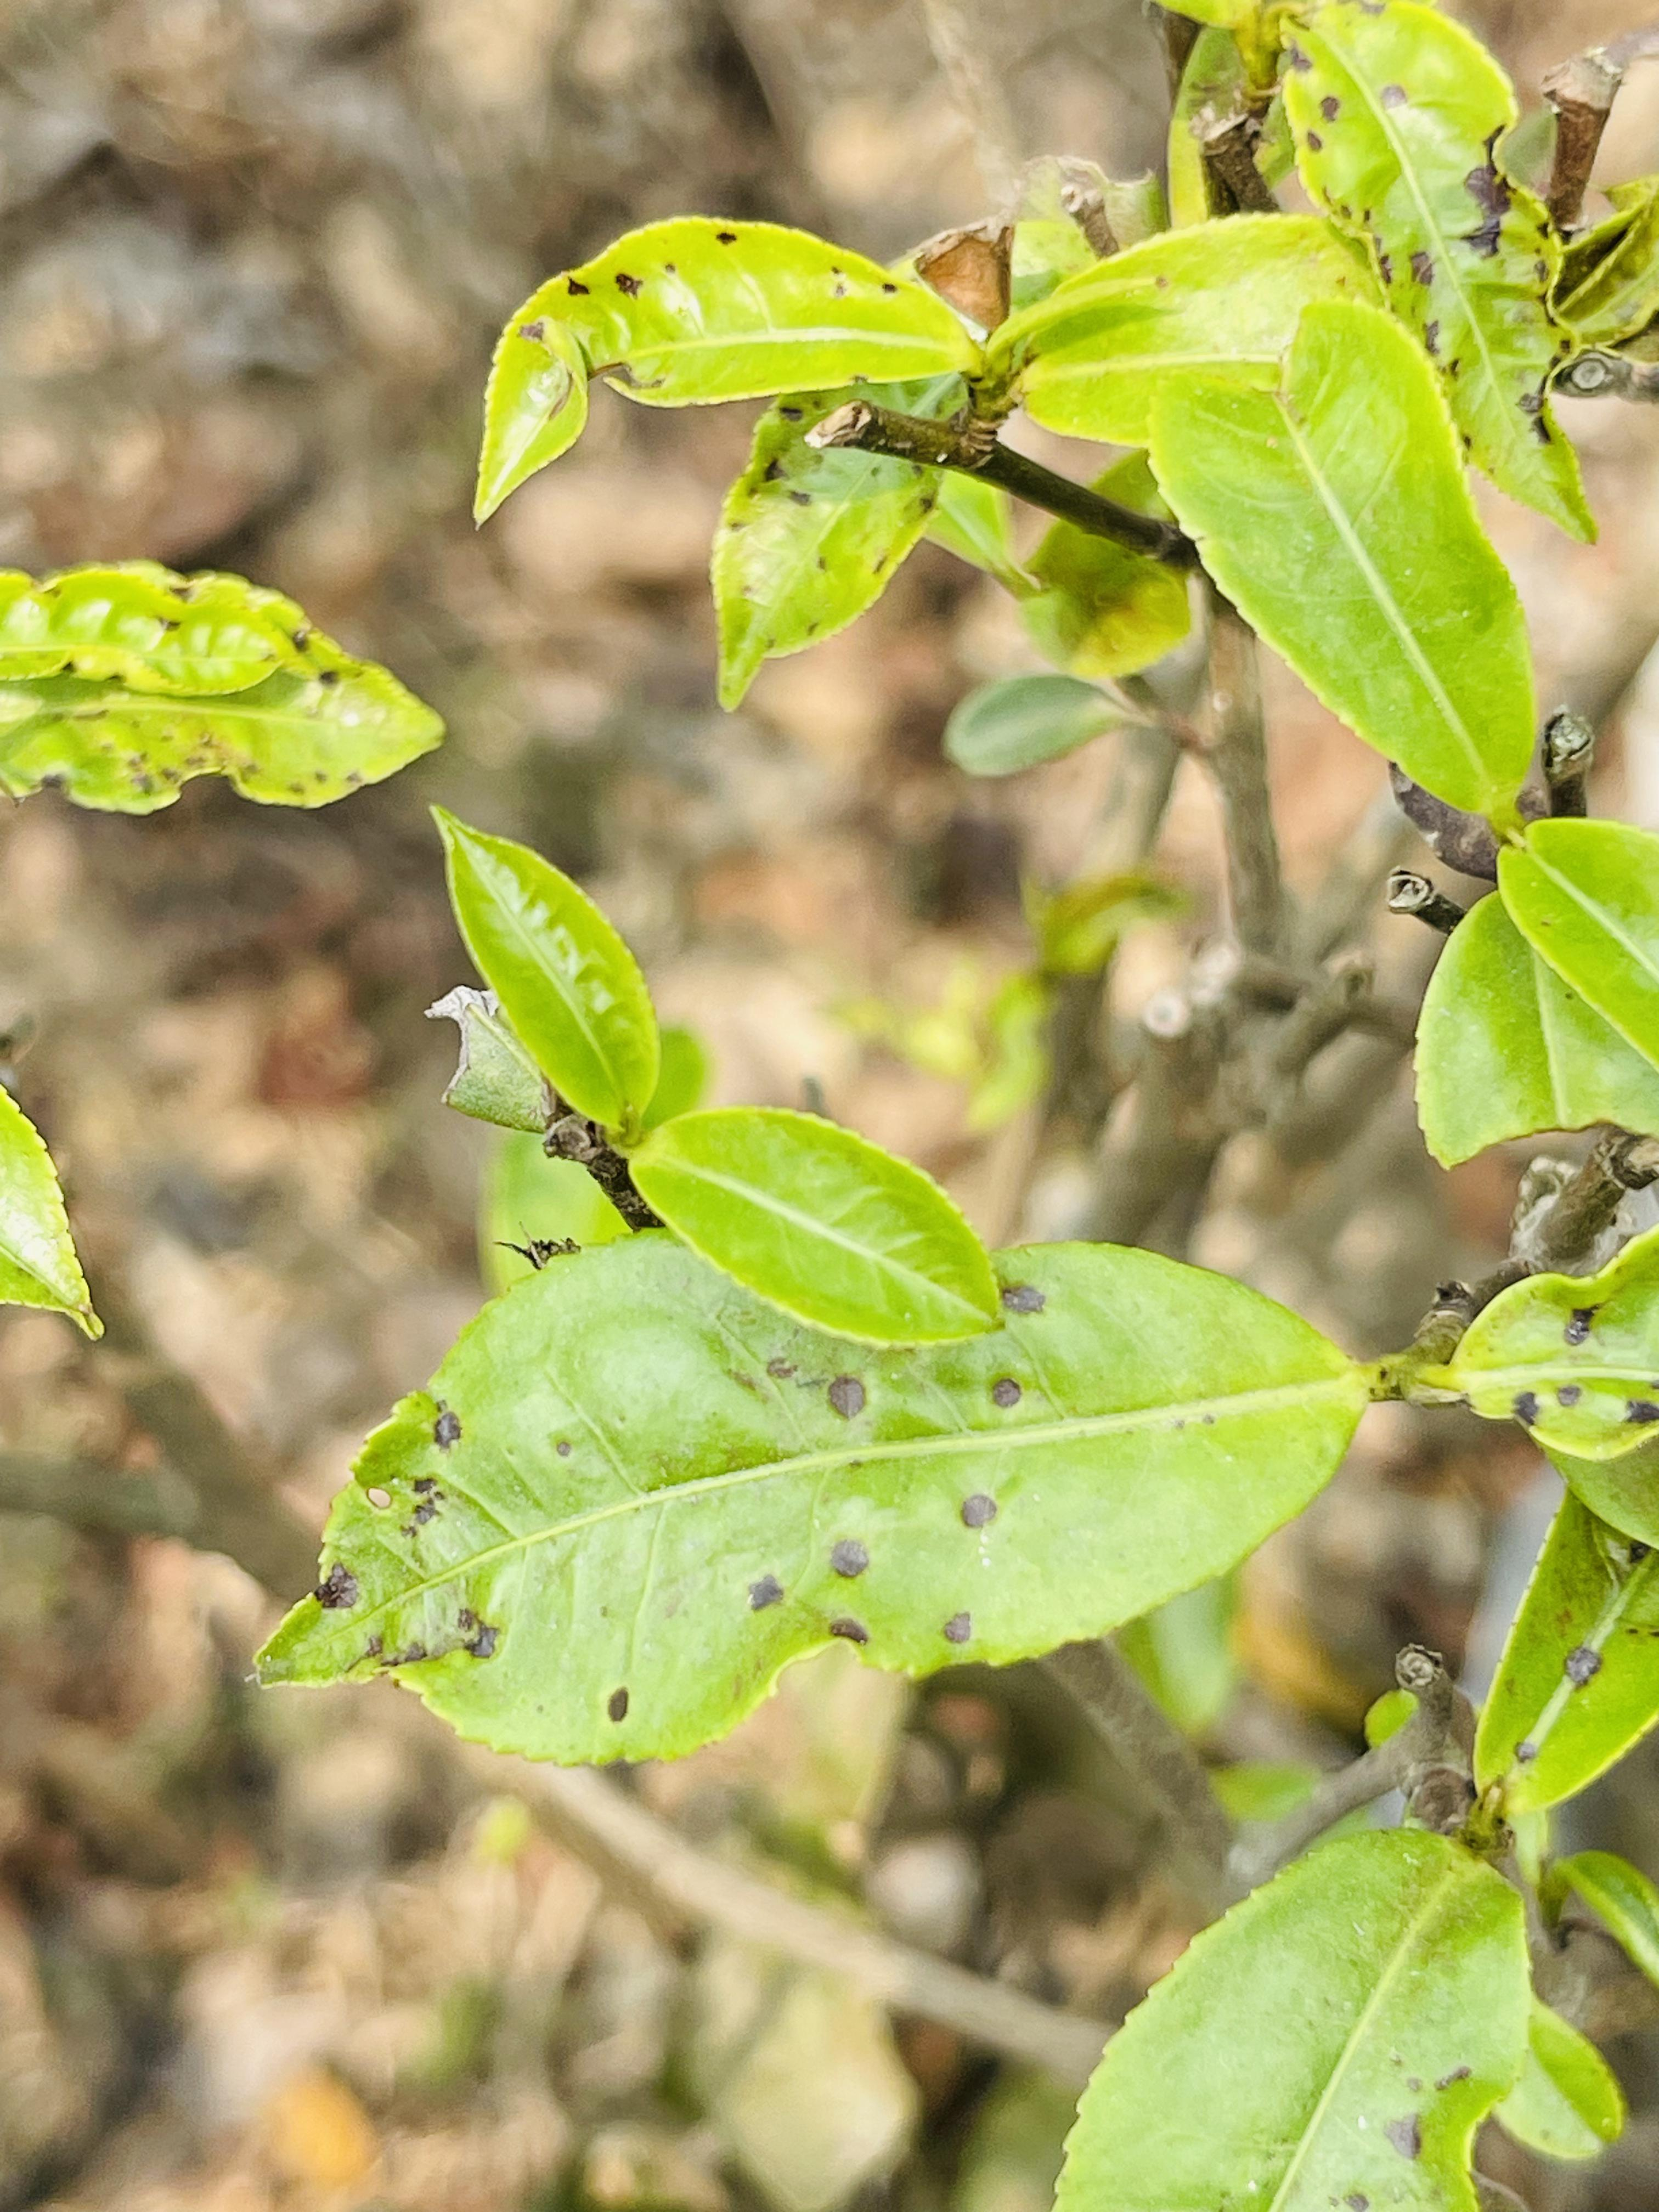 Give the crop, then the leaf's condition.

tea, helopeltis
